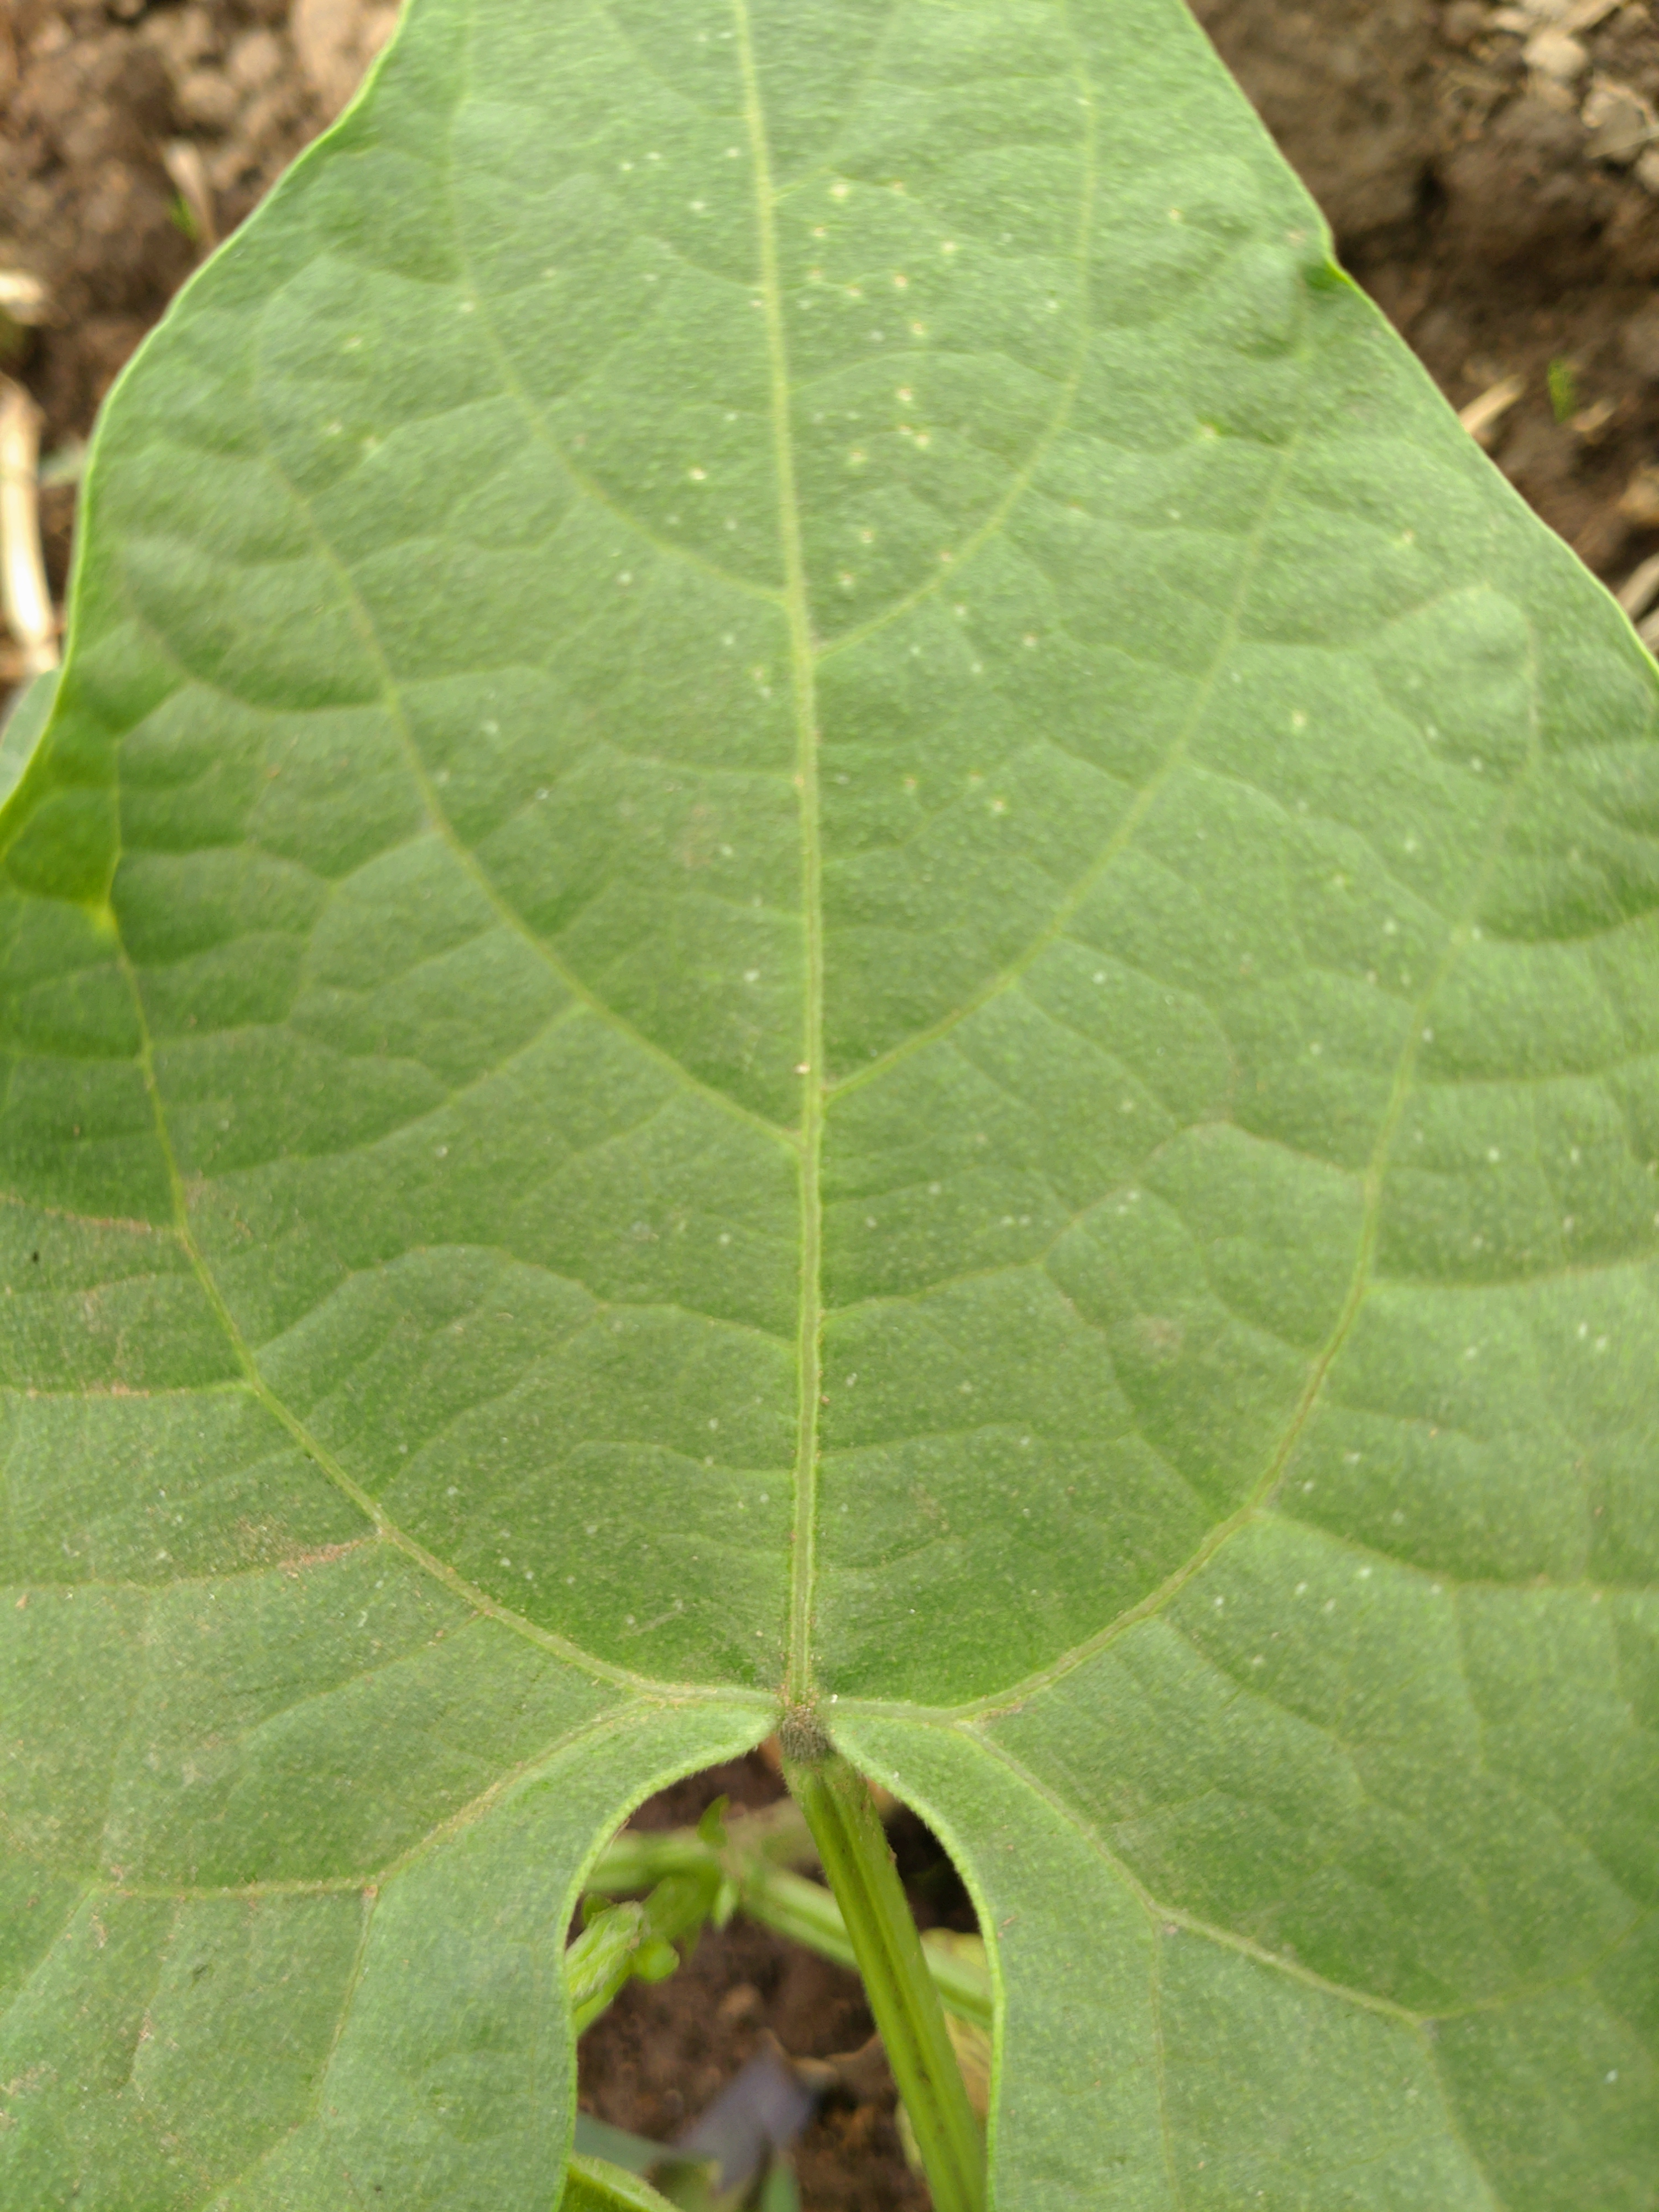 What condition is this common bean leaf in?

healthy
